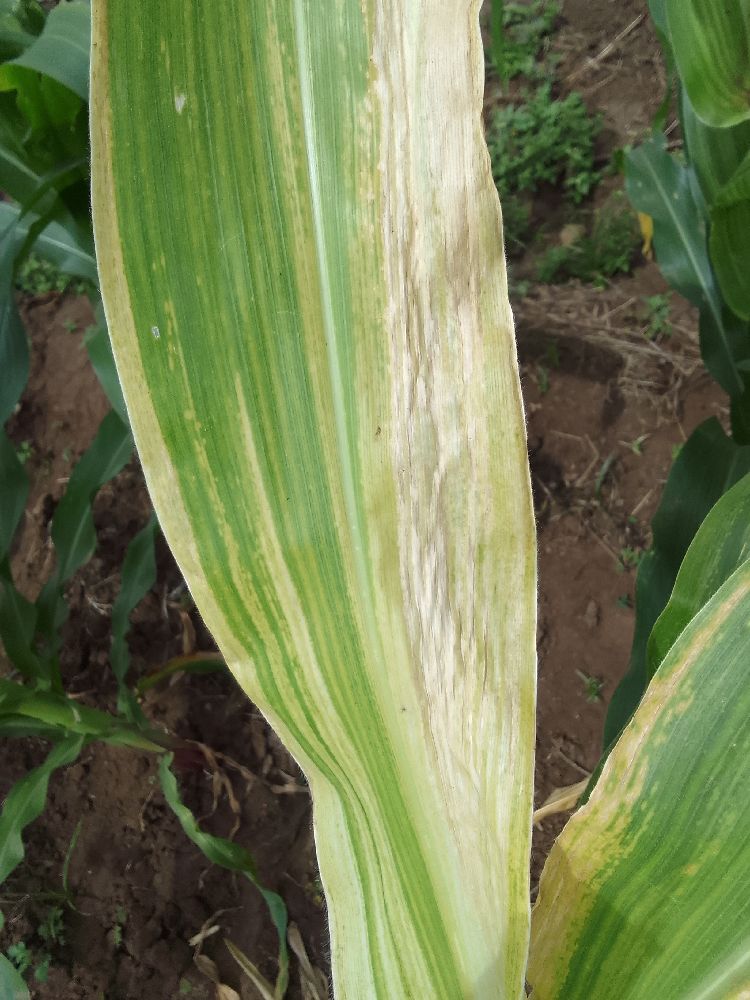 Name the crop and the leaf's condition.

maize, maize lethal necrosis
